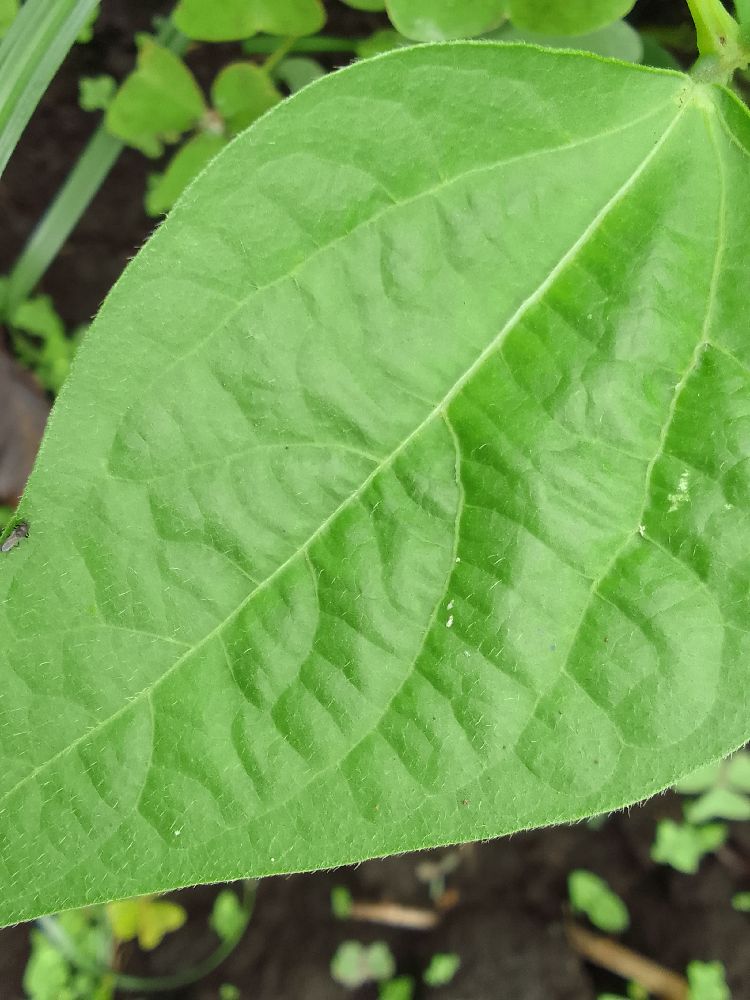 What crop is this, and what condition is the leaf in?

common bean, healthy
